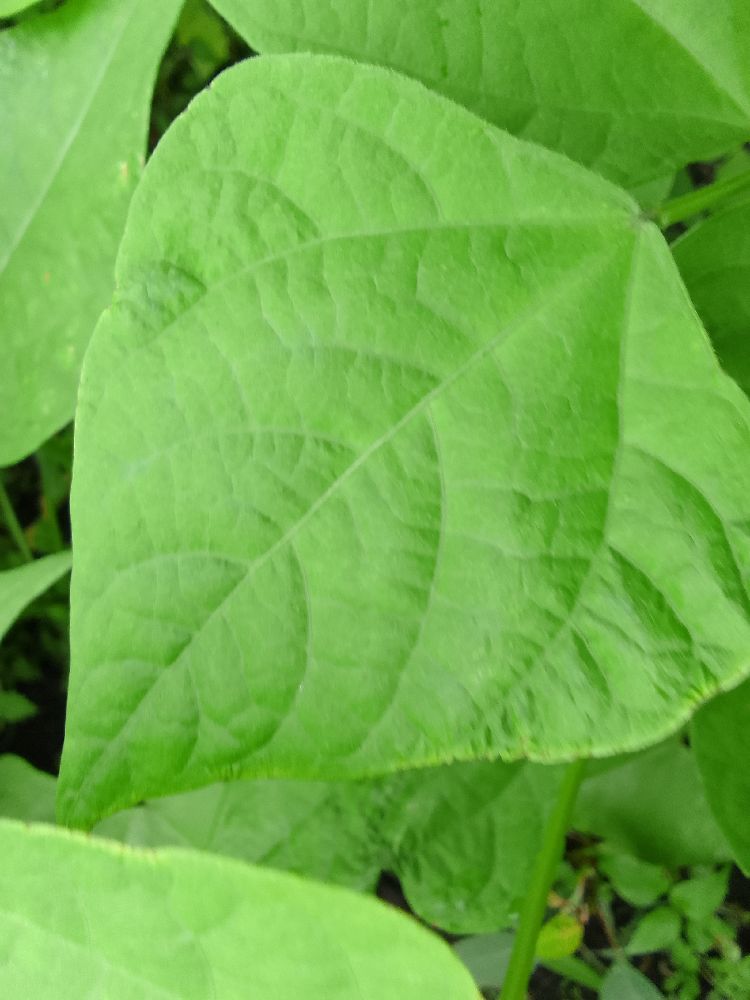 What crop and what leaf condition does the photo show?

common bean, healthy
